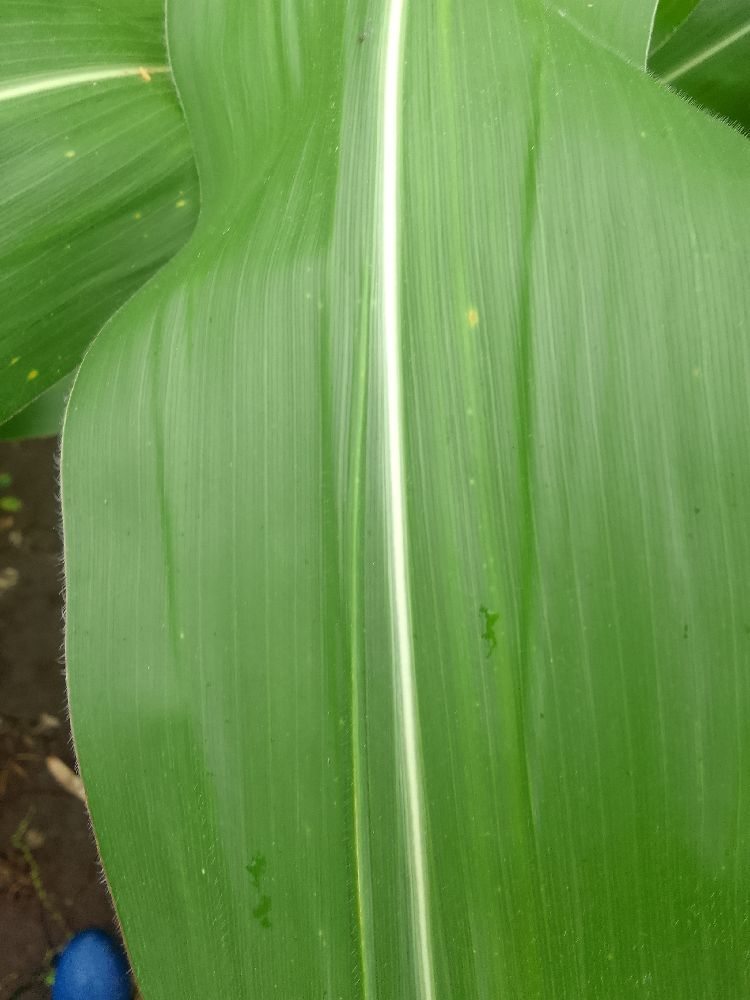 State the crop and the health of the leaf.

maize, healthy
